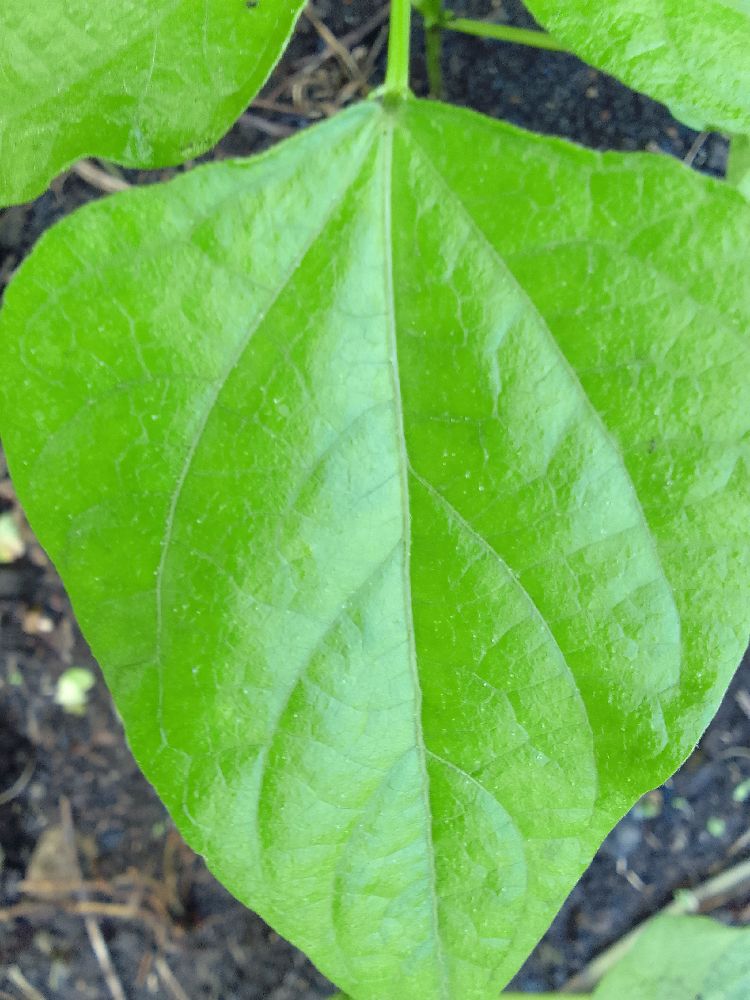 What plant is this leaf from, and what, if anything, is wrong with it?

common bean, healthy
